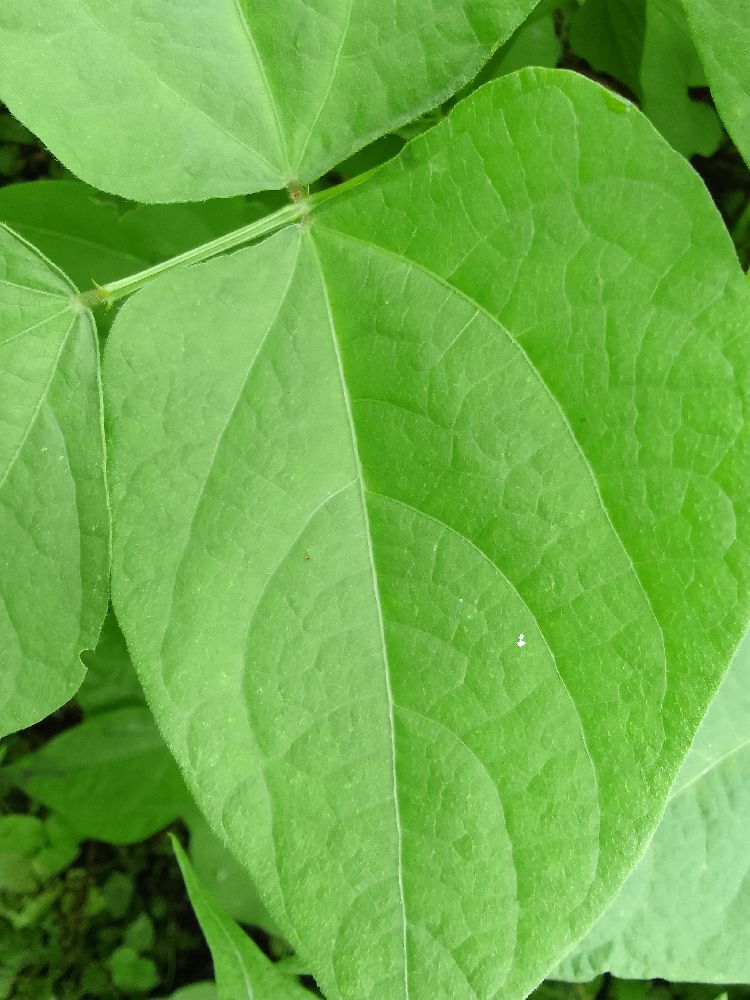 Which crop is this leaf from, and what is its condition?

common bean, healthy
